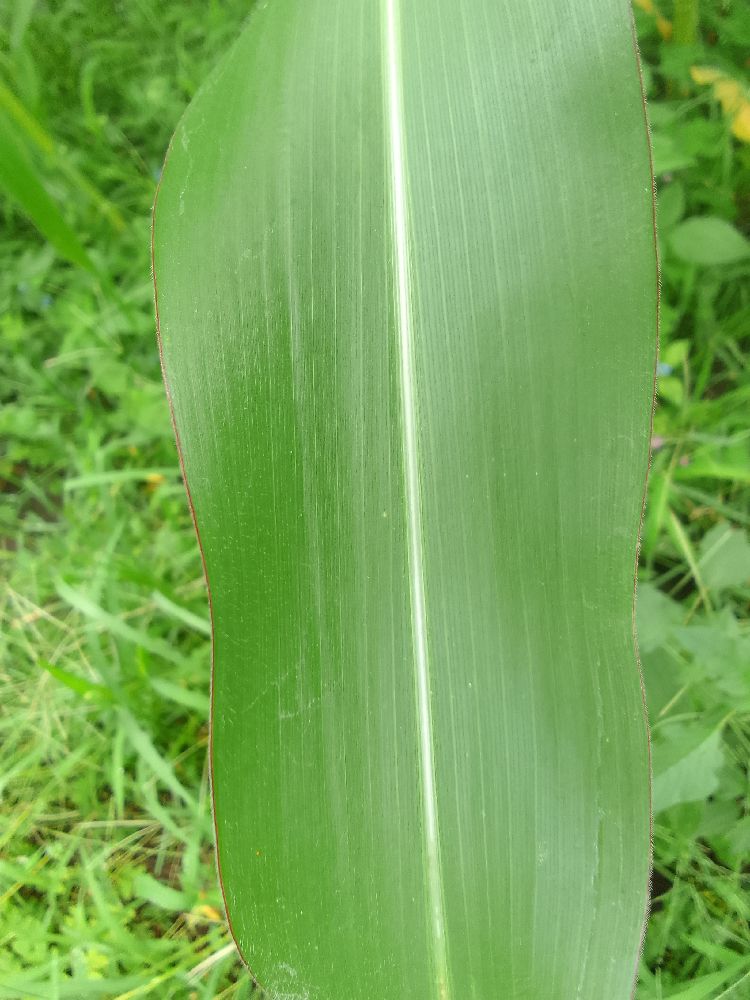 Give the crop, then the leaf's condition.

maize, healthy
